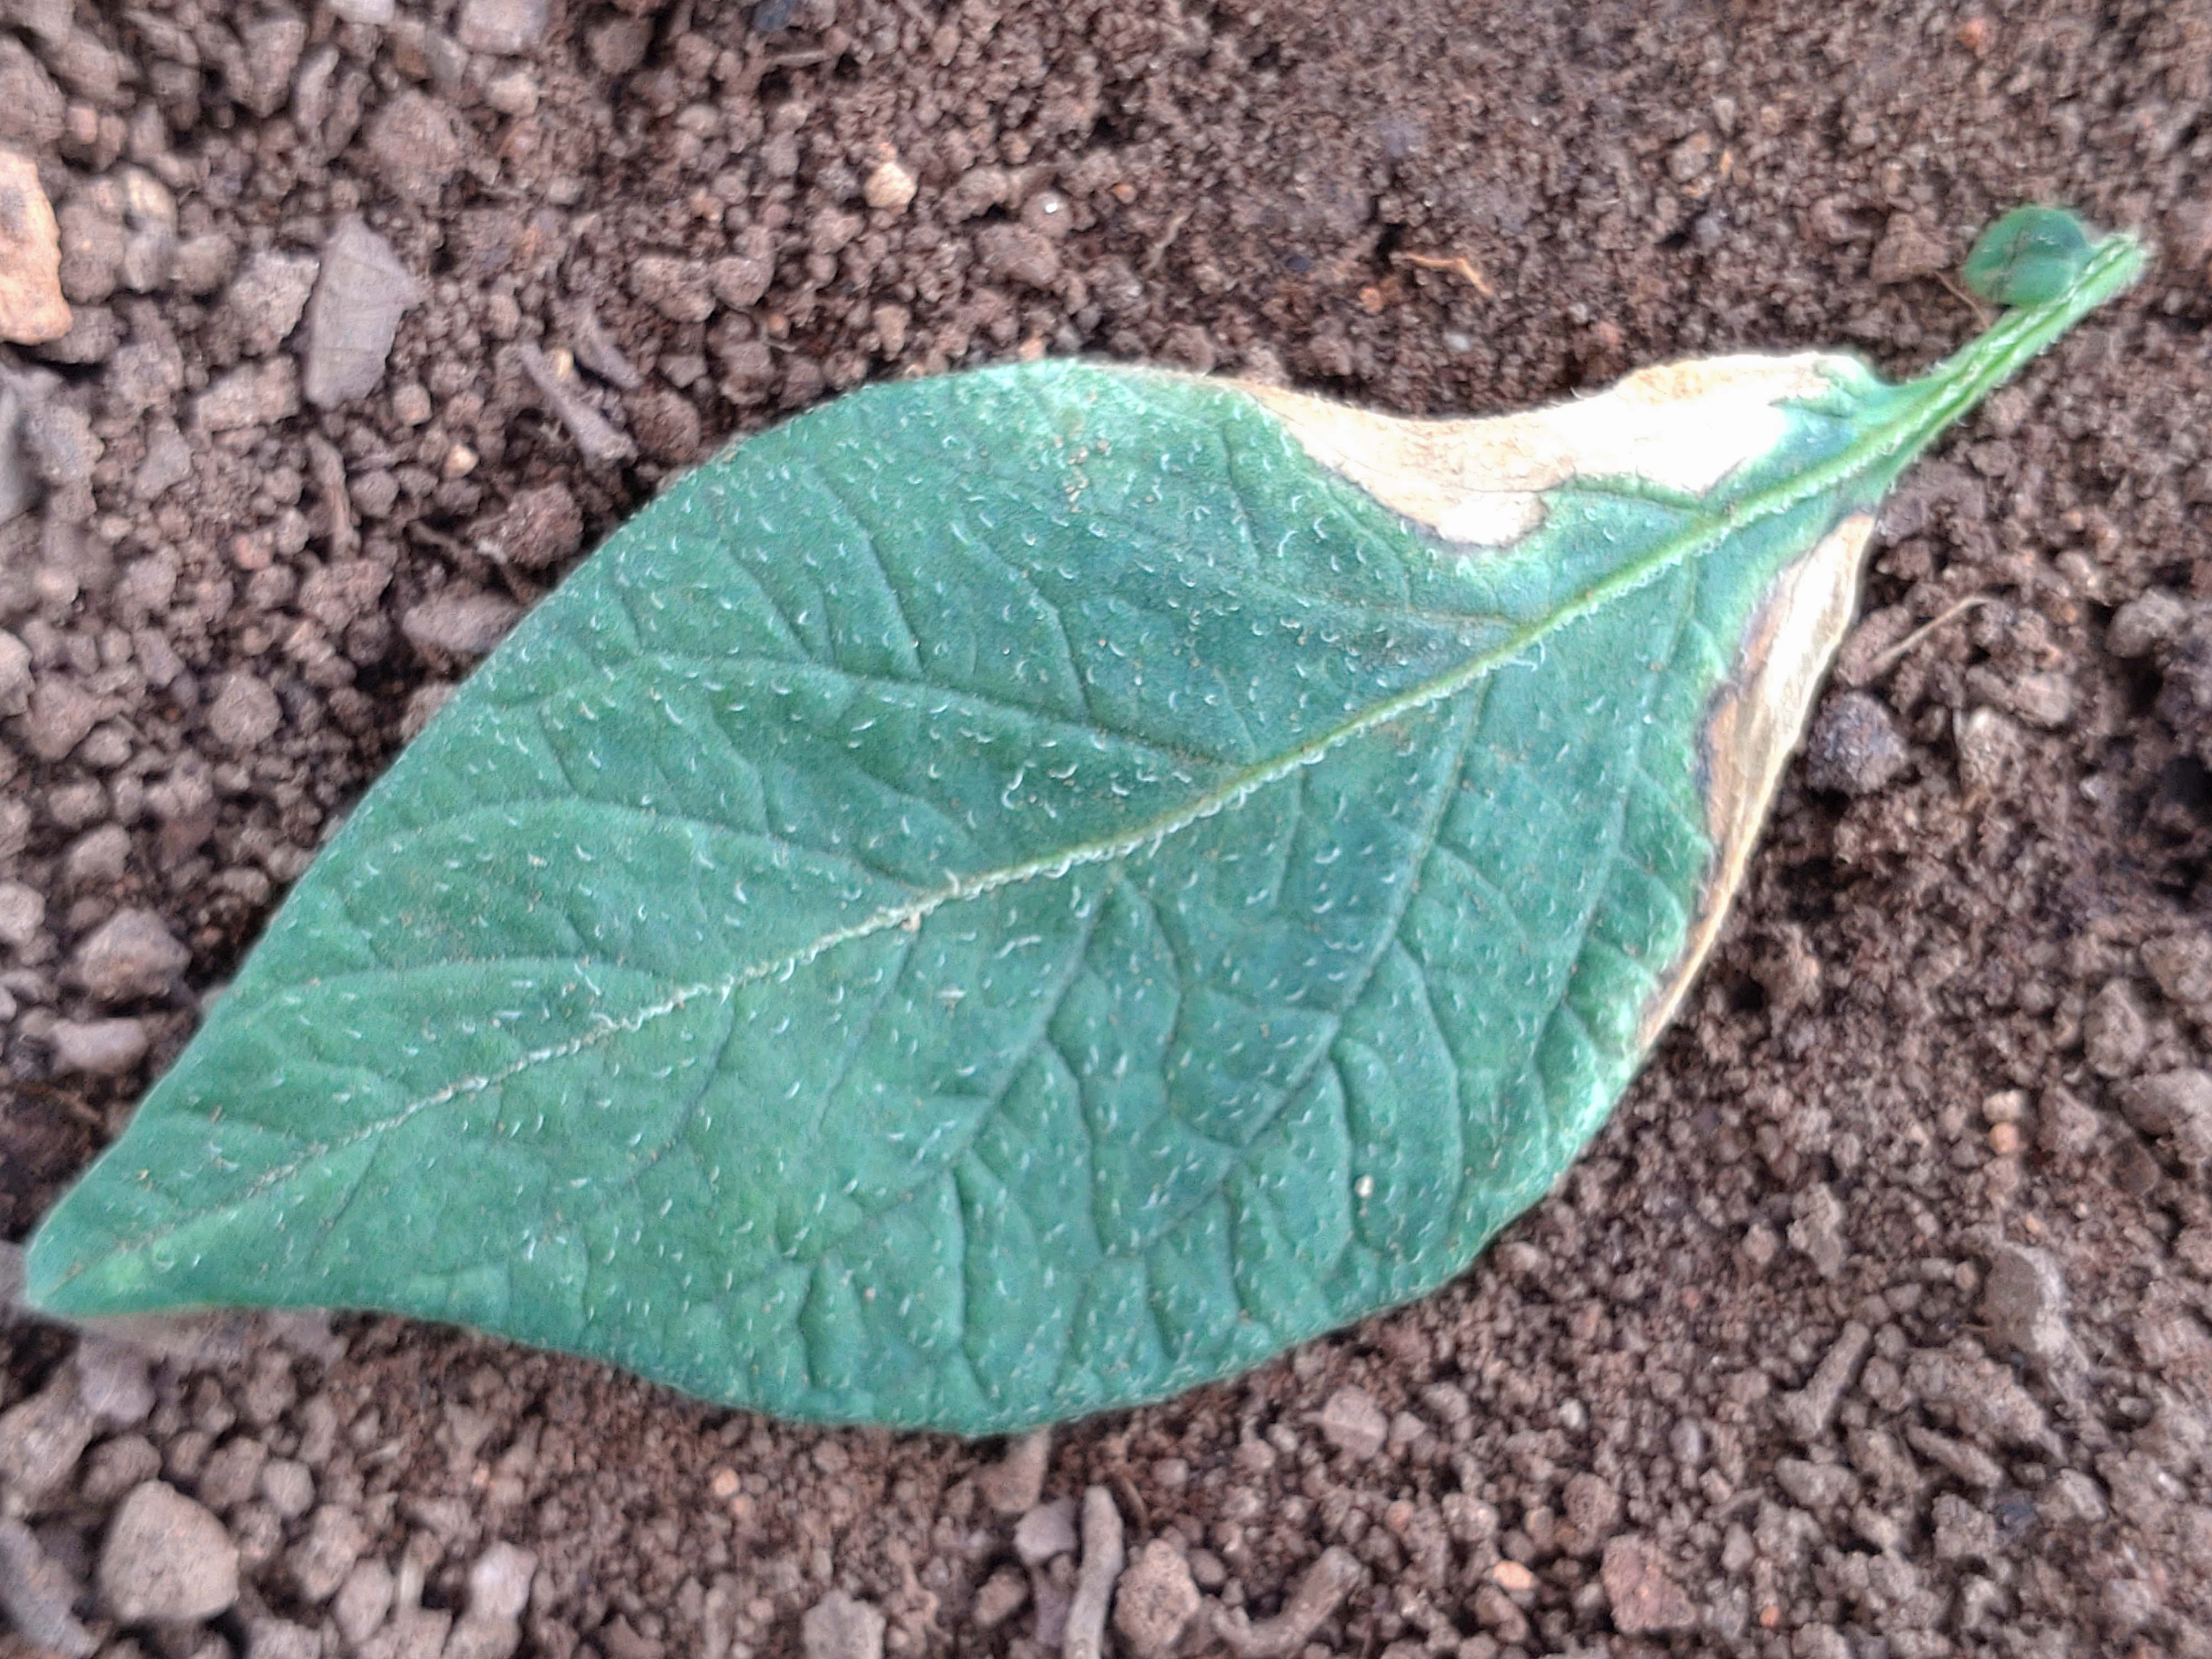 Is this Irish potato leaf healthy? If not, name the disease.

early blight
